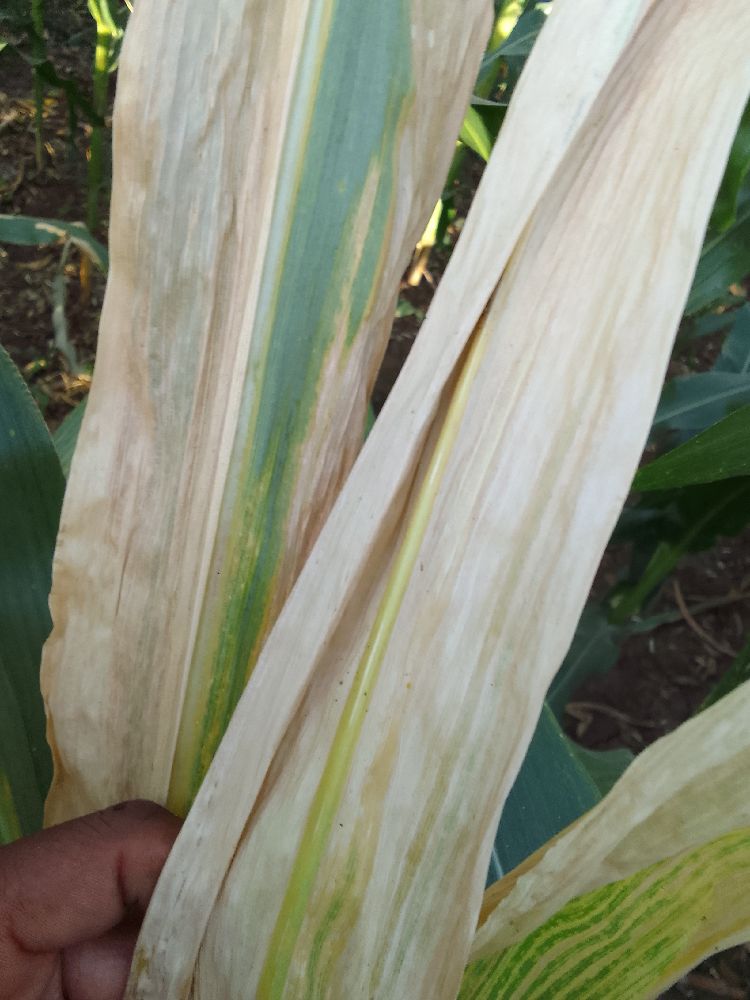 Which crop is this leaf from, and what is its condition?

maize, maize lethal necrosis
